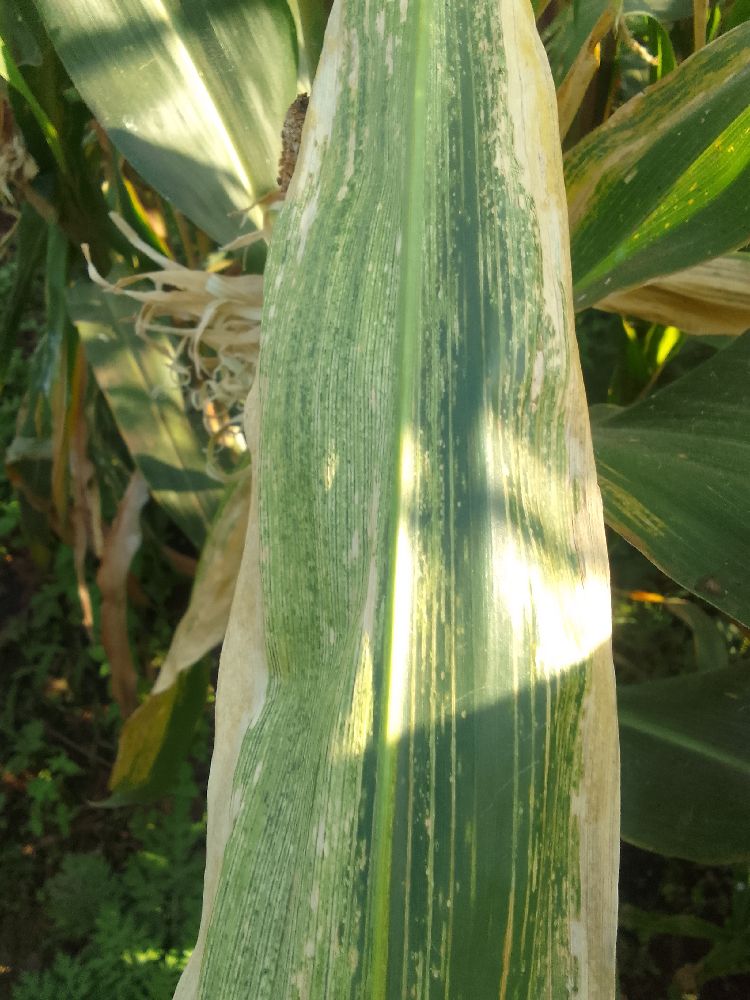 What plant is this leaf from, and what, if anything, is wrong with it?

maize, maize lethal necrosis
